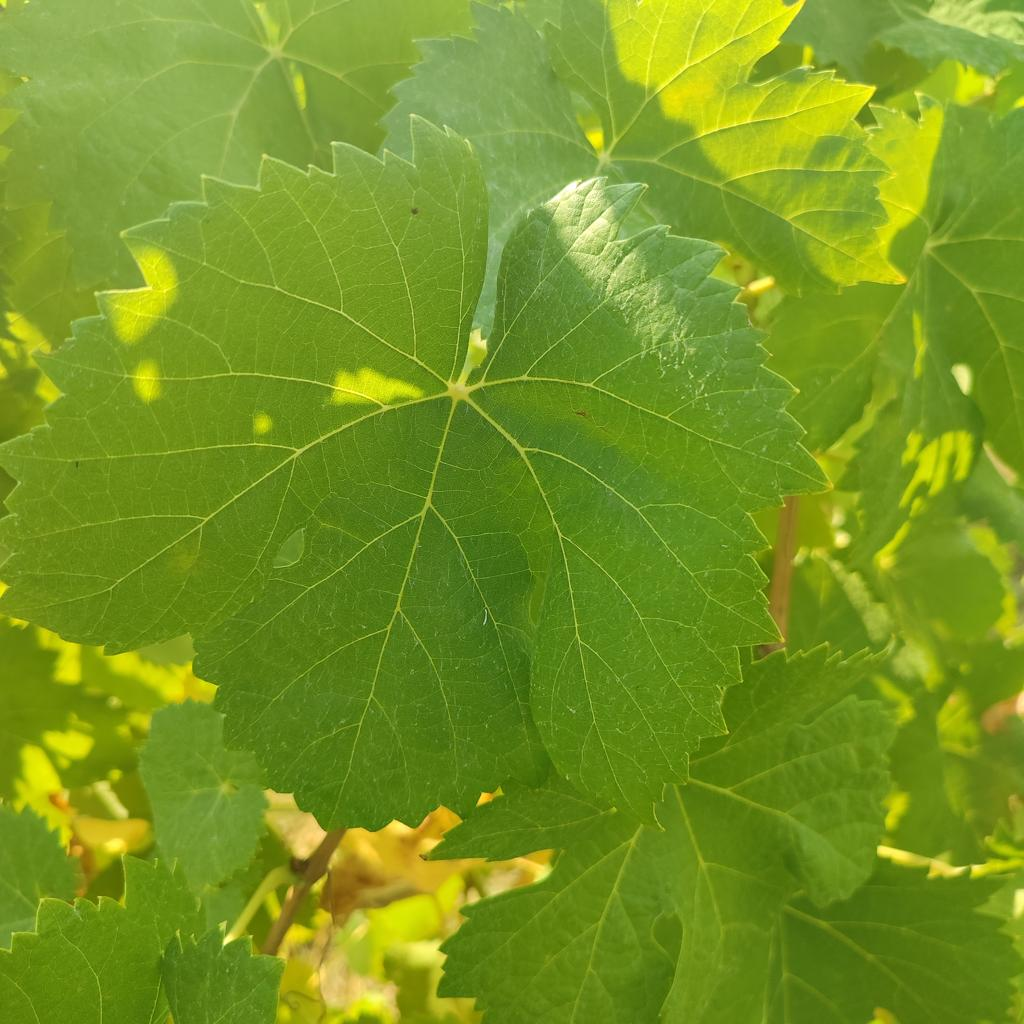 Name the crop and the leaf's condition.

grapevine, healthy
